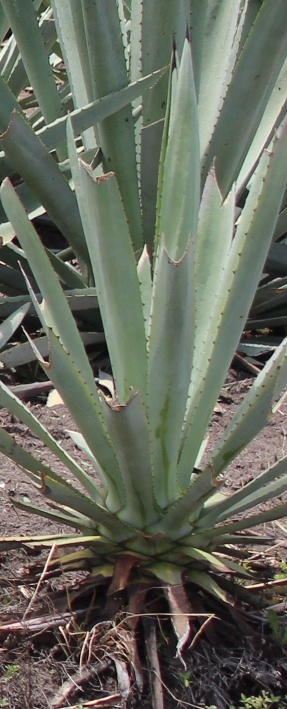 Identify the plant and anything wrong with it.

agave, healthy
